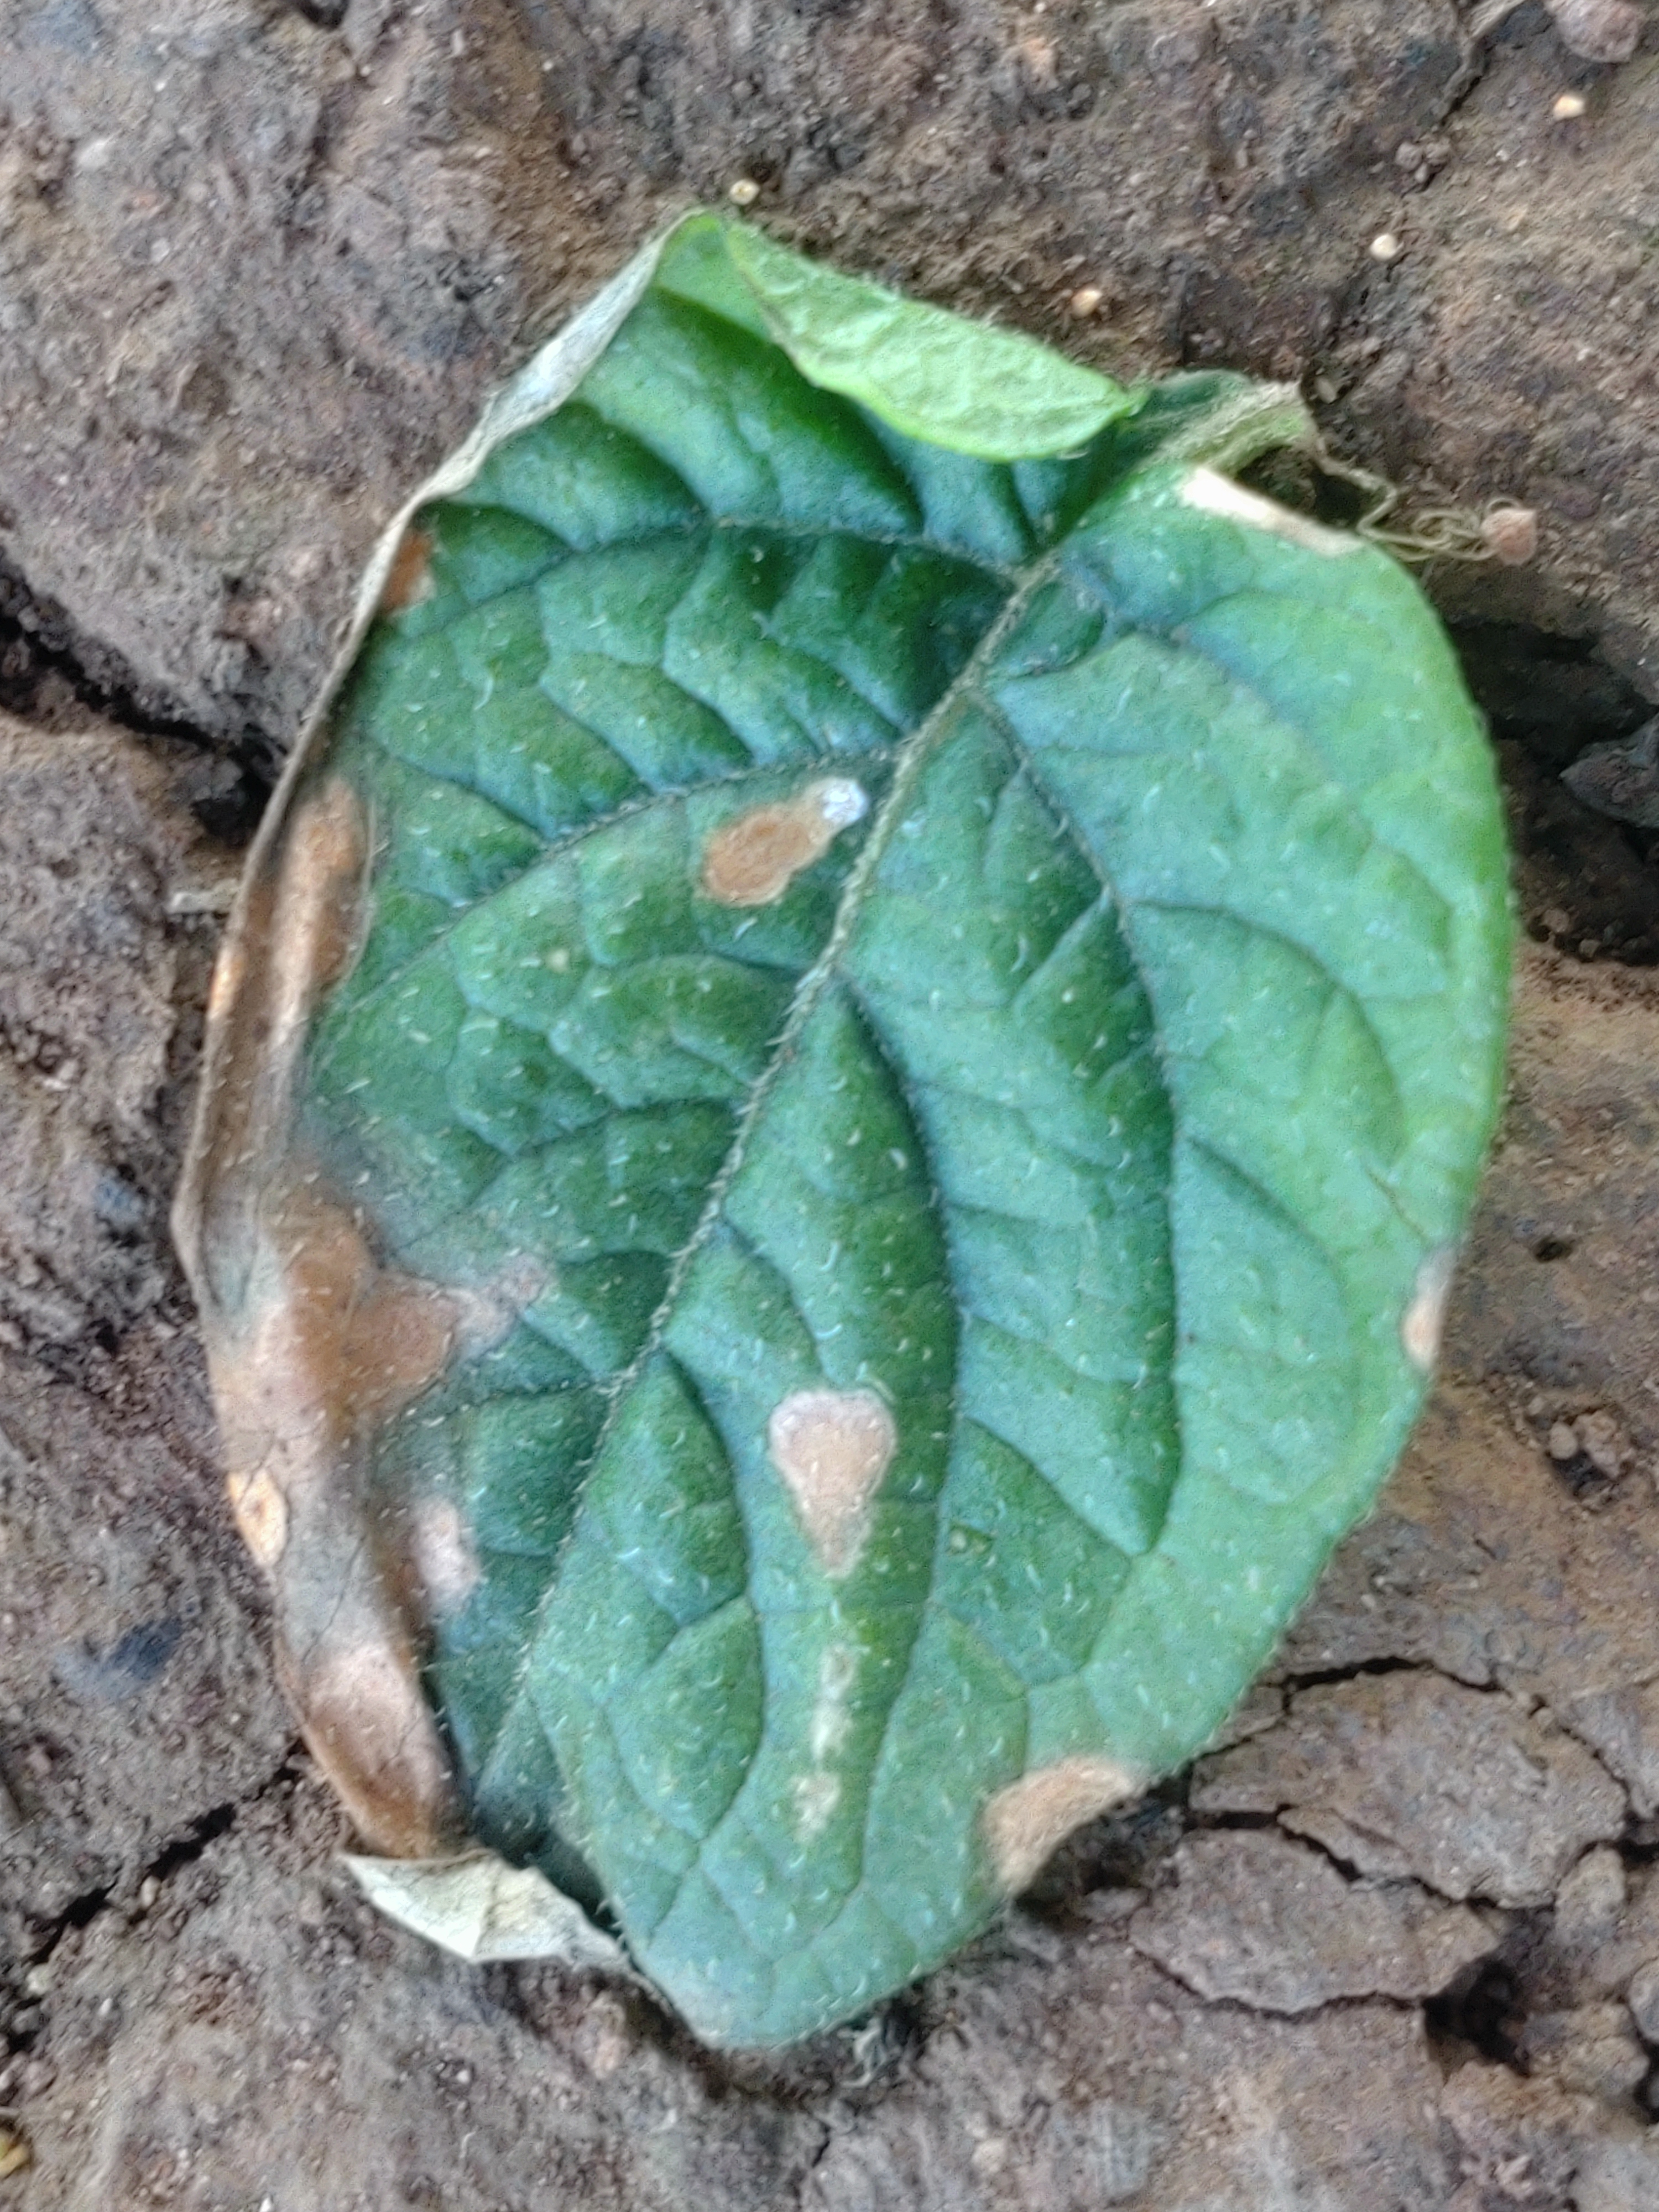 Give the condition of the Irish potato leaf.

early blight
